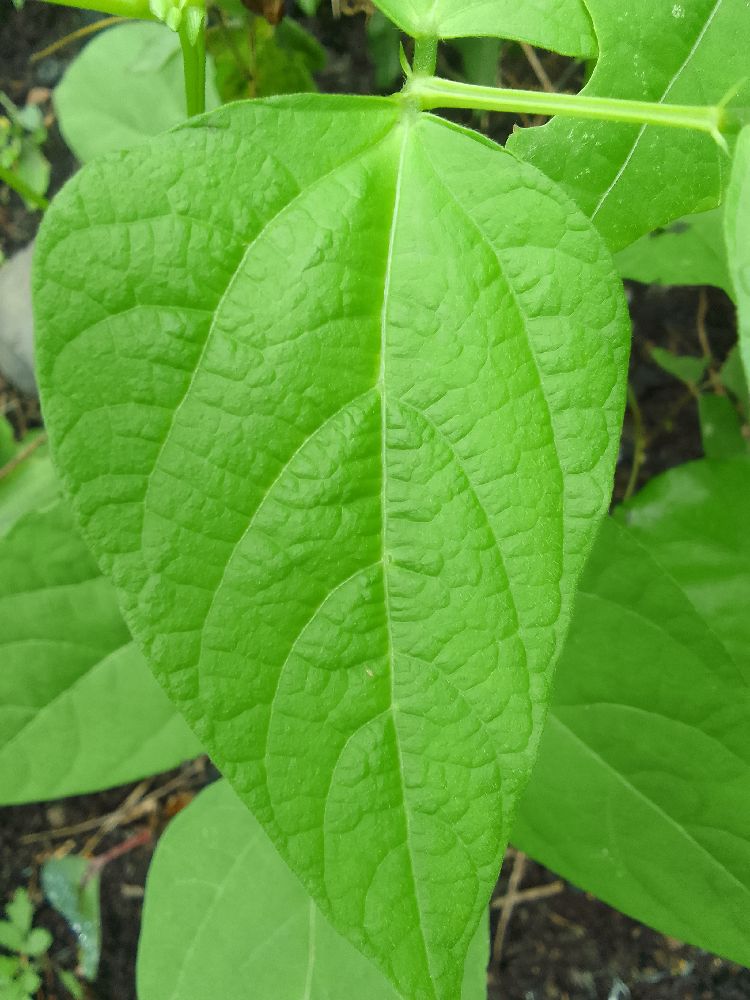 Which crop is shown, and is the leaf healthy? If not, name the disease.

common bean, healthy
